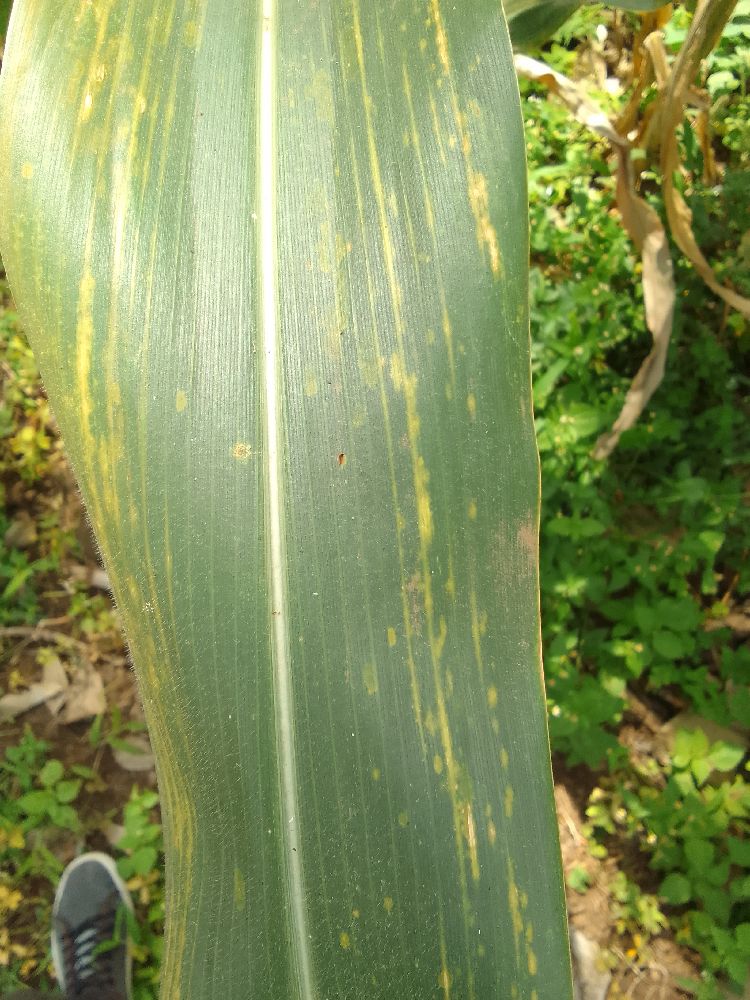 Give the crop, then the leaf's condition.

maize, maize lethal necrosis
